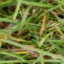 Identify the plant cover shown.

grass
